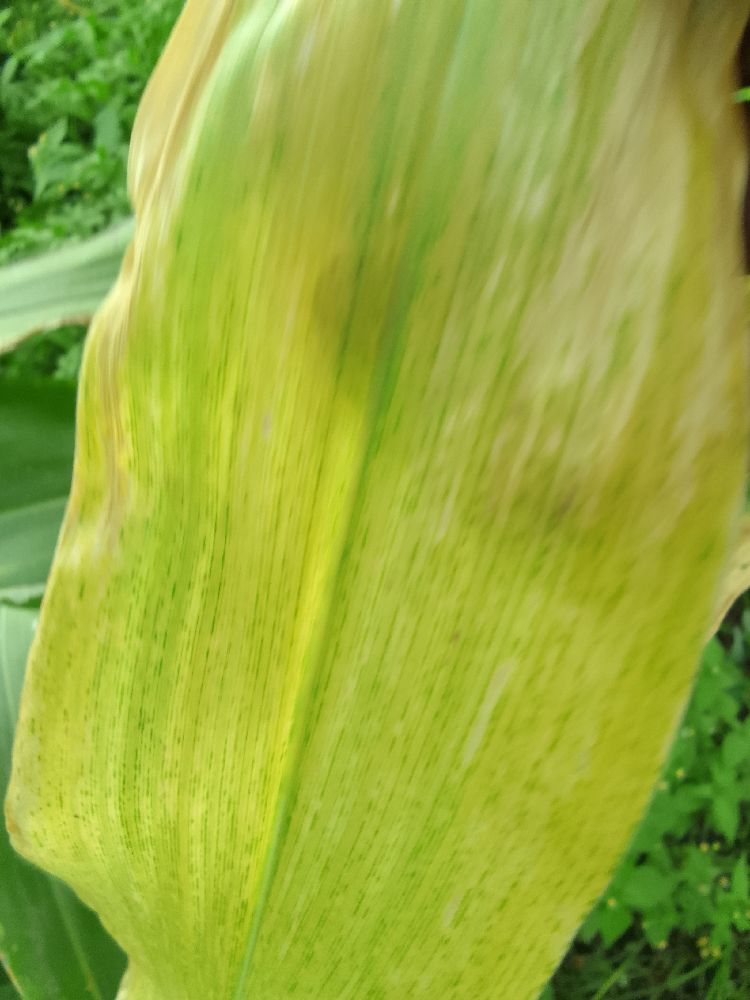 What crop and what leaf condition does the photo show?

maize, maize lethal necrosis
